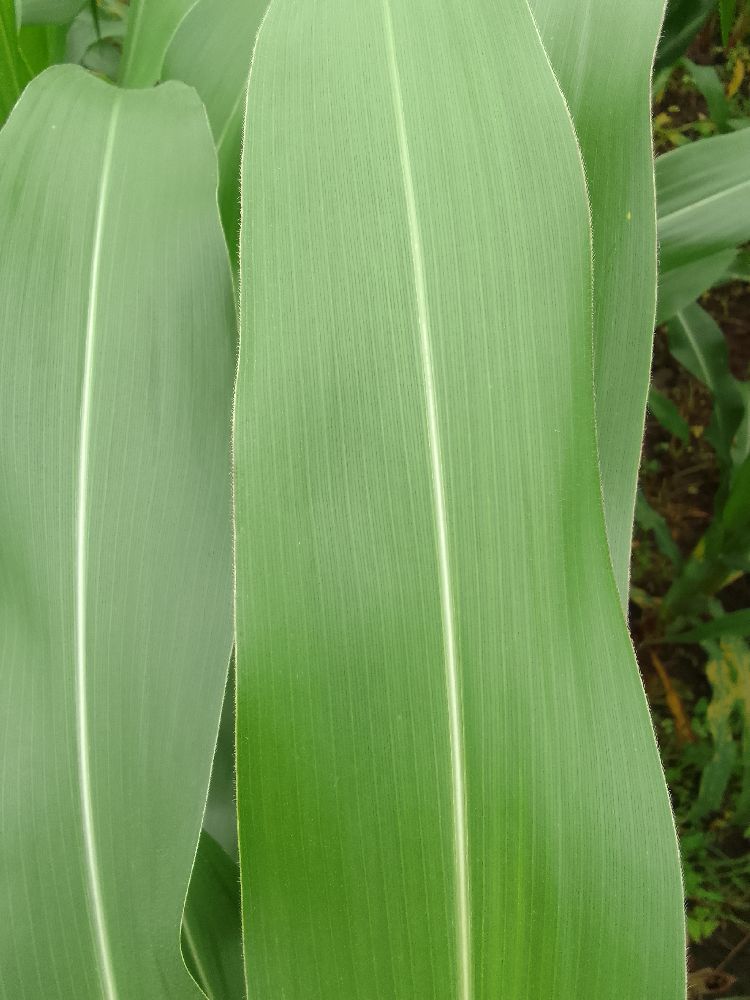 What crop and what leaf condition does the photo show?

maize, healthy
